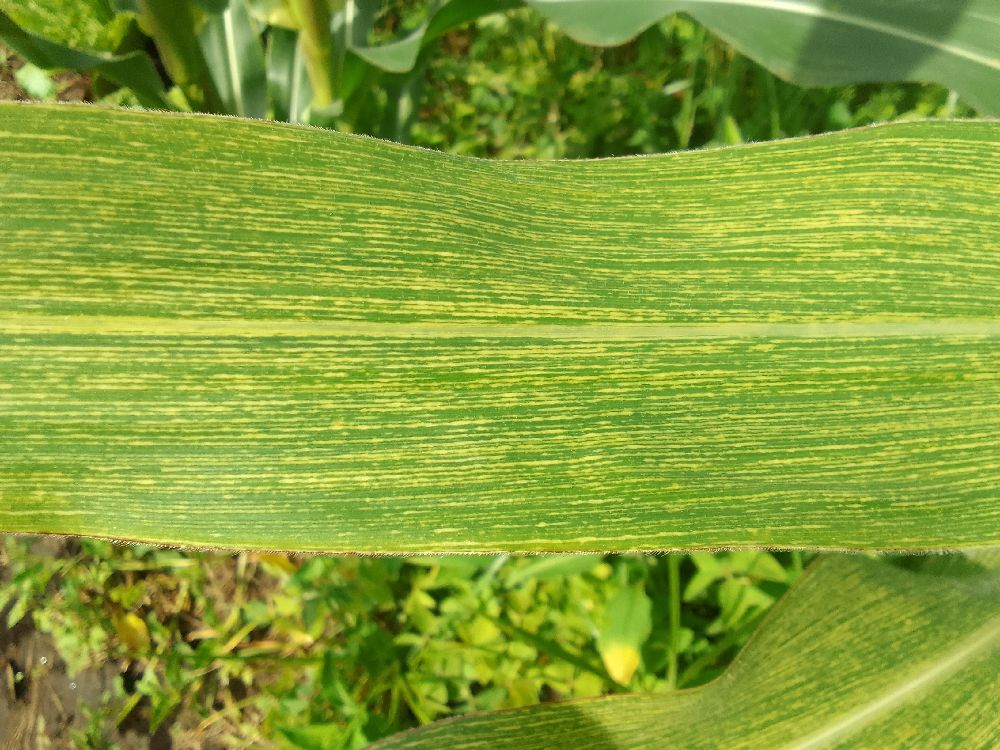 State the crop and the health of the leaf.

maize, maize streak virus
